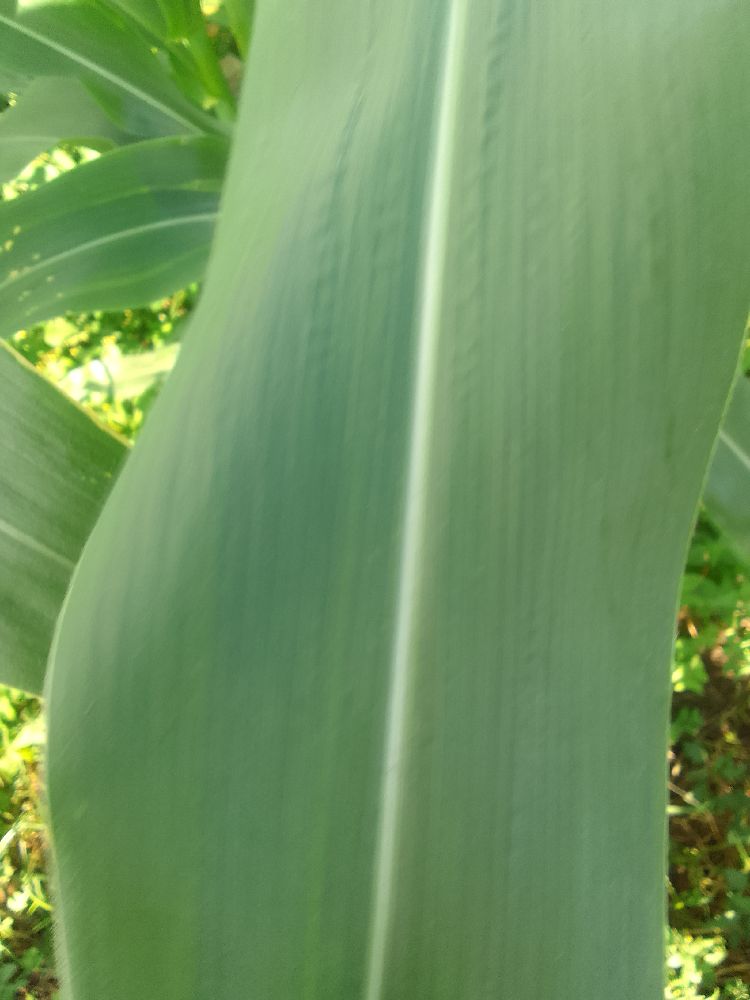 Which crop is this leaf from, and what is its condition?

maize, healthy
